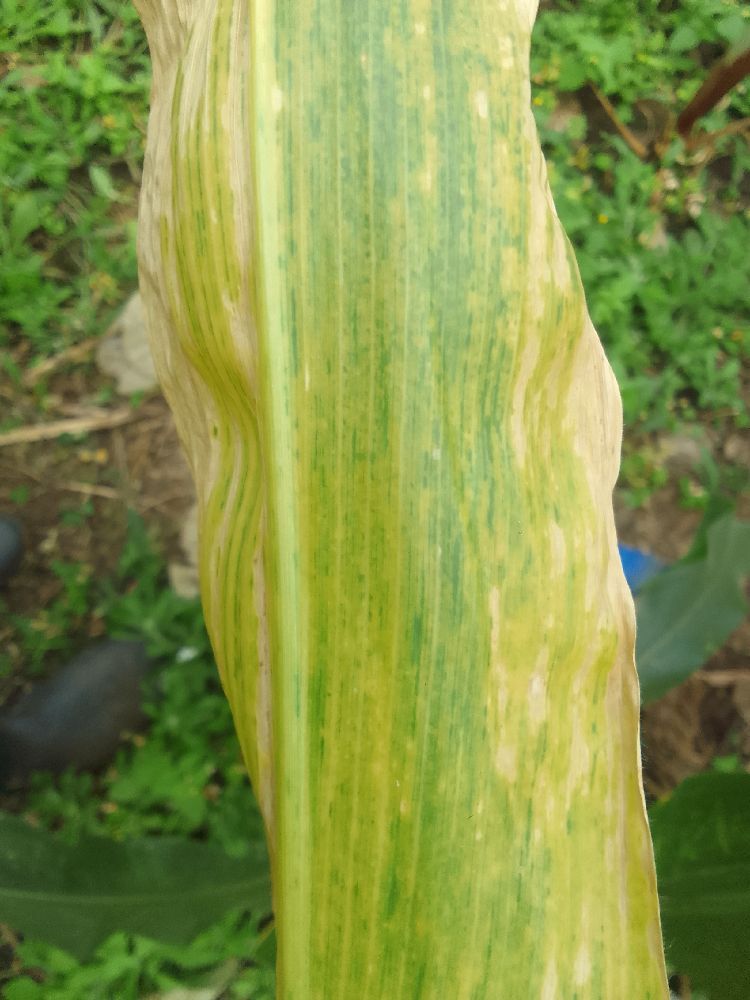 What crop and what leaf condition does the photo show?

maize, maize lethal necrosis
